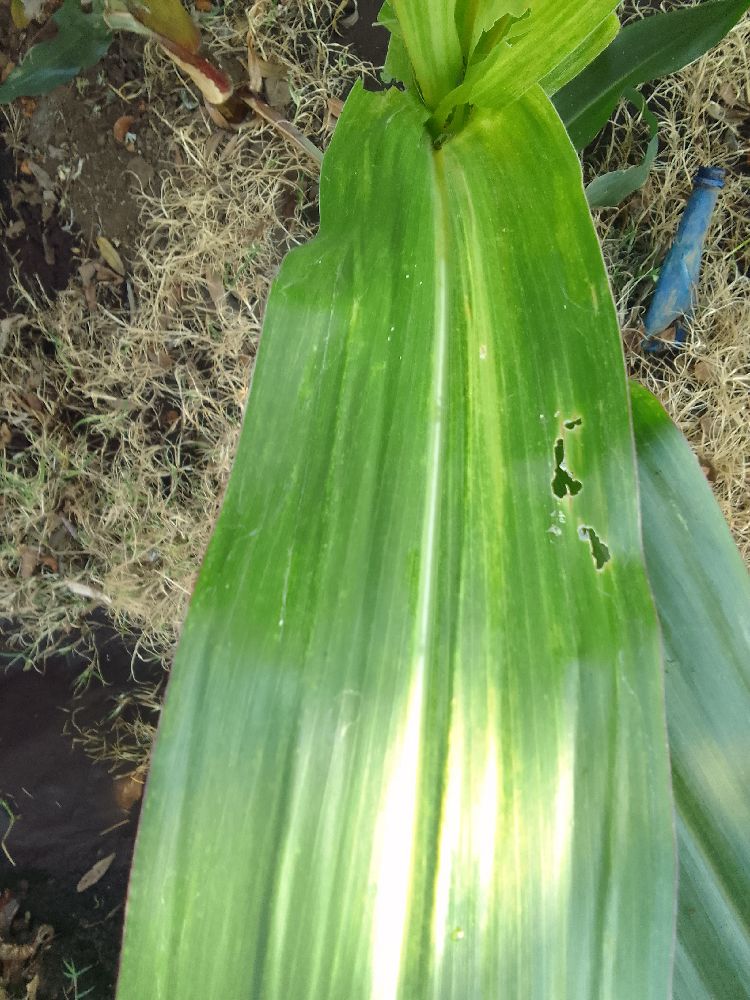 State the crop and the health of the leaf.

maize, maize lethal necrosis
